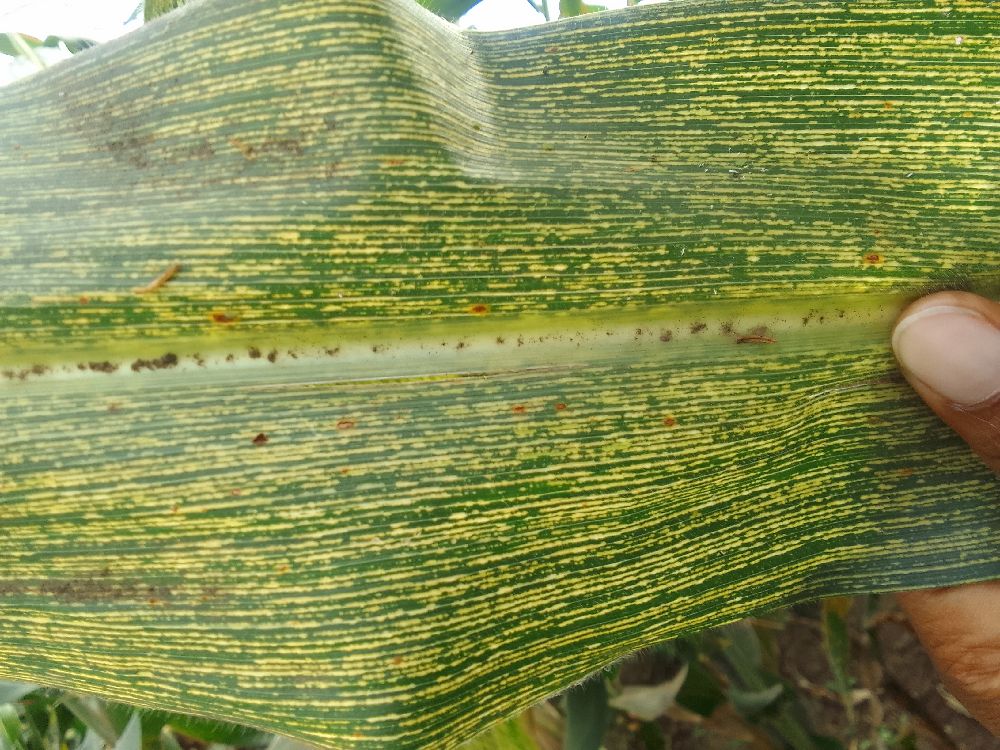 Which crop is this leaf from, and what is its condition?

maize, maize streak virus
